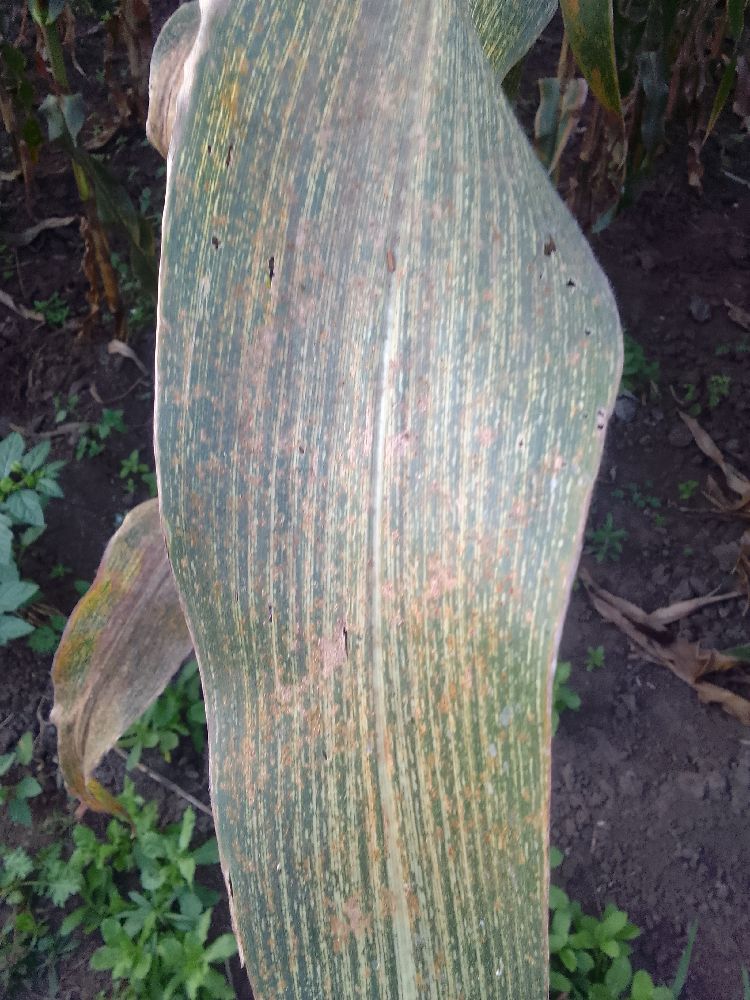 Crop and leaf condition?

maize, maize streak virus
